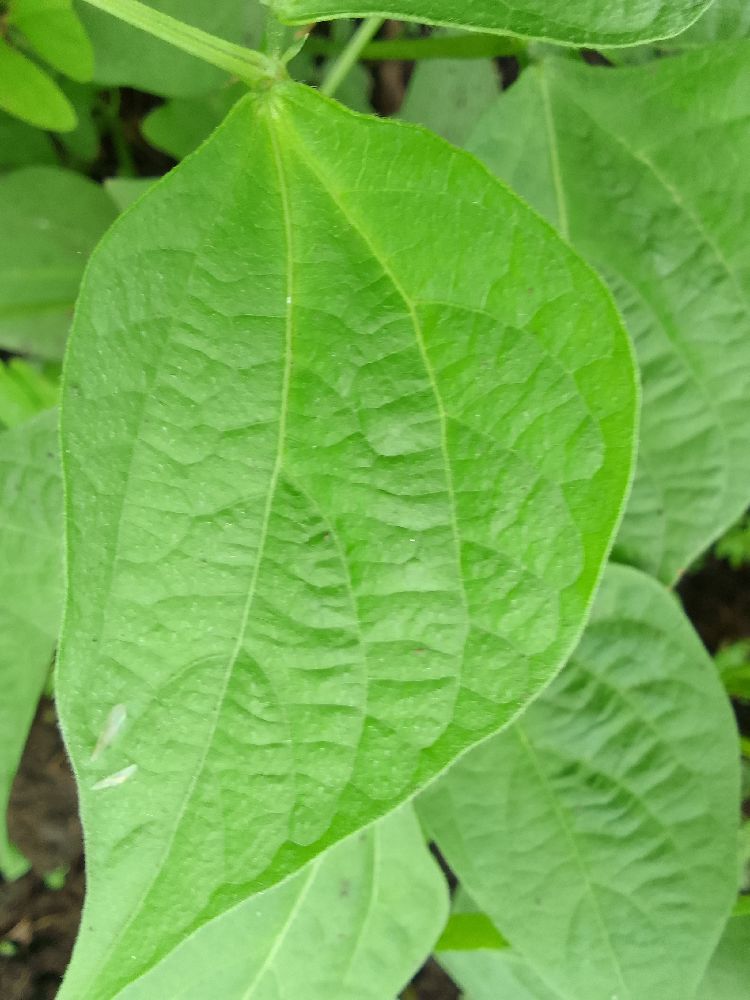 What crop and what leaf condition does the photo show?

common bean, healthy
